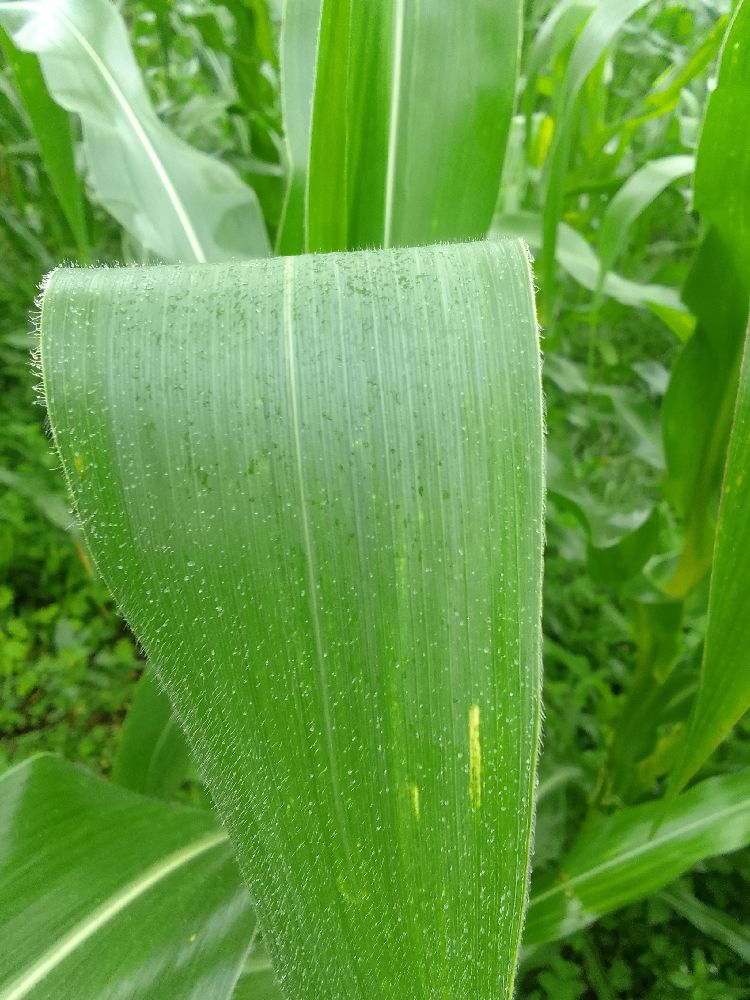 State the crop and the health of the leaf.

maize, healthy
